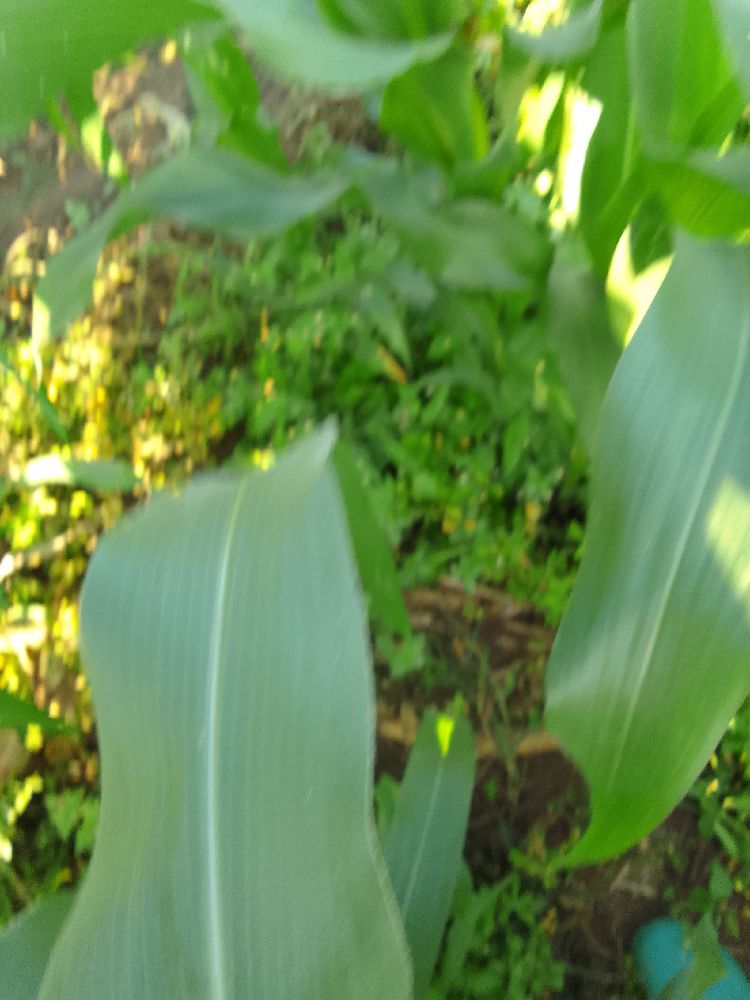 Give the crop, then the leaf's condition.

maize, healthy
